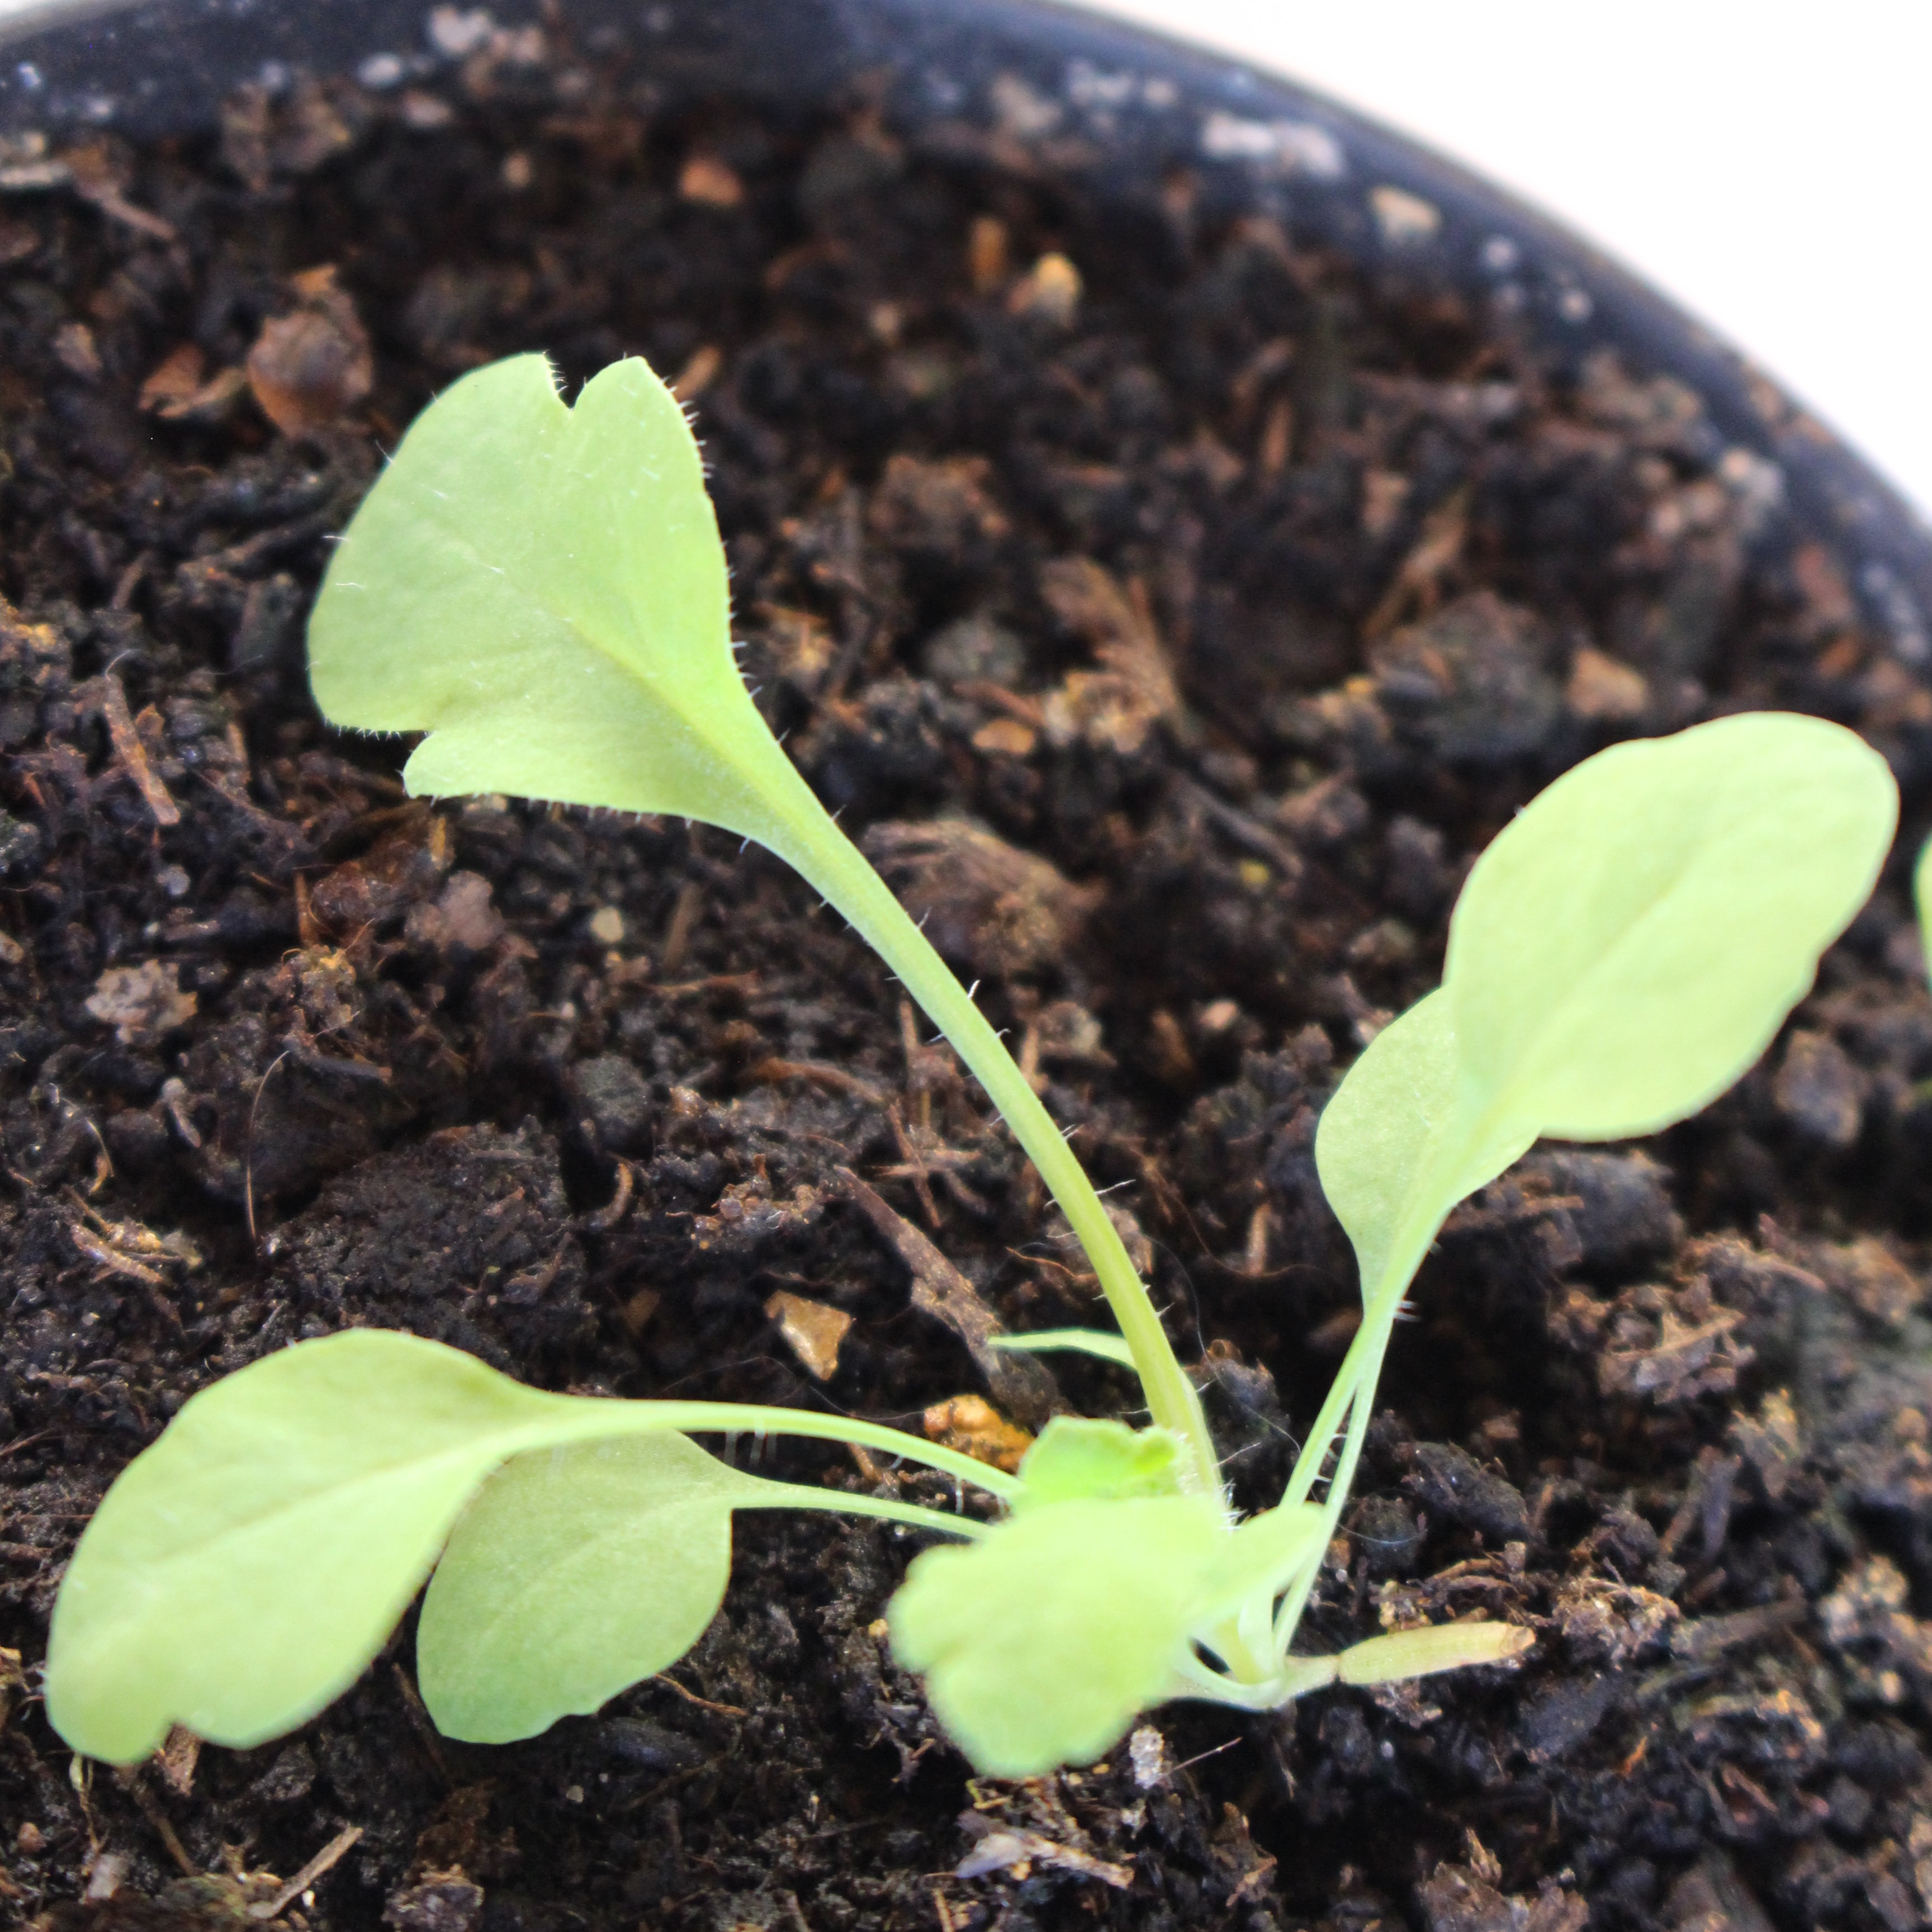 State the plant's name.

Papaver rhoeas
